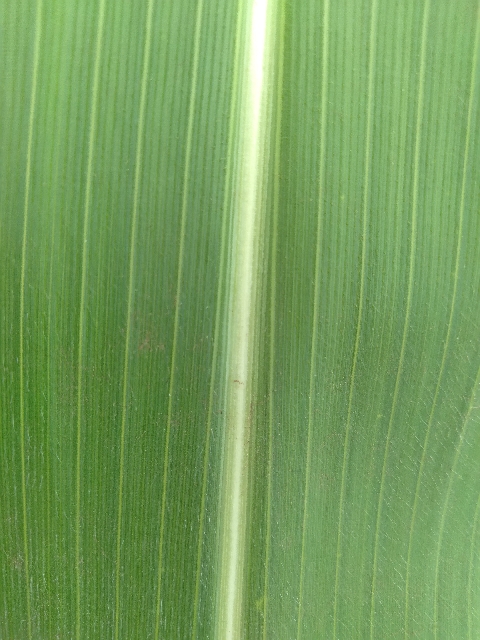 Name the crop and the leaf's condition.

maize, healthy
